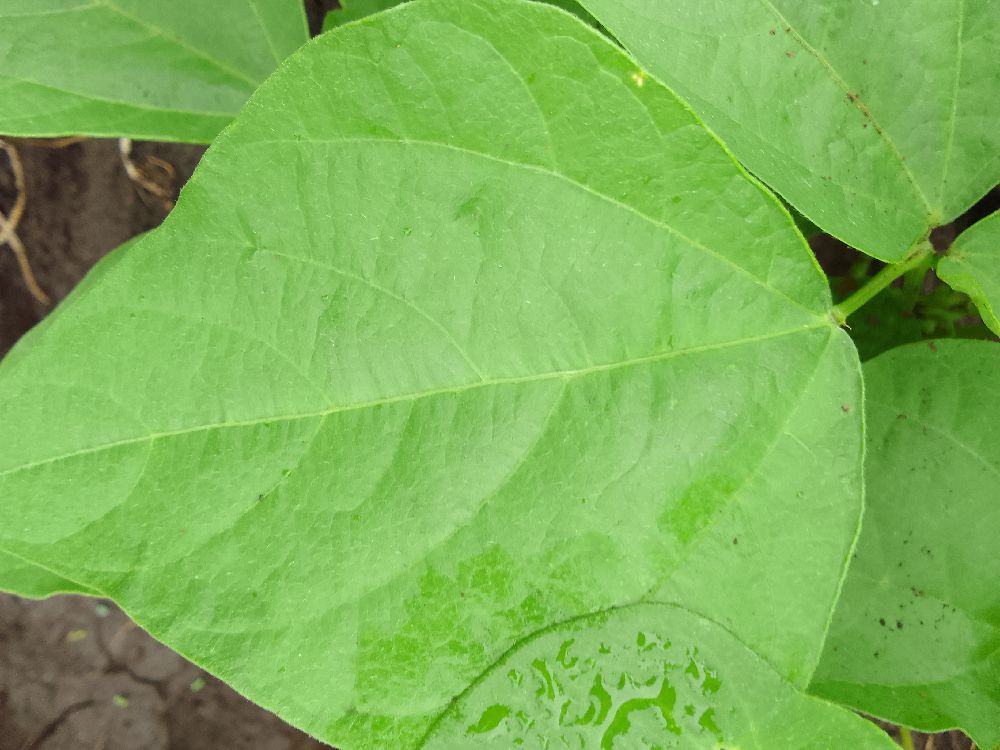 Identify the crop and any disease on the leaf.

common bean, healthy
